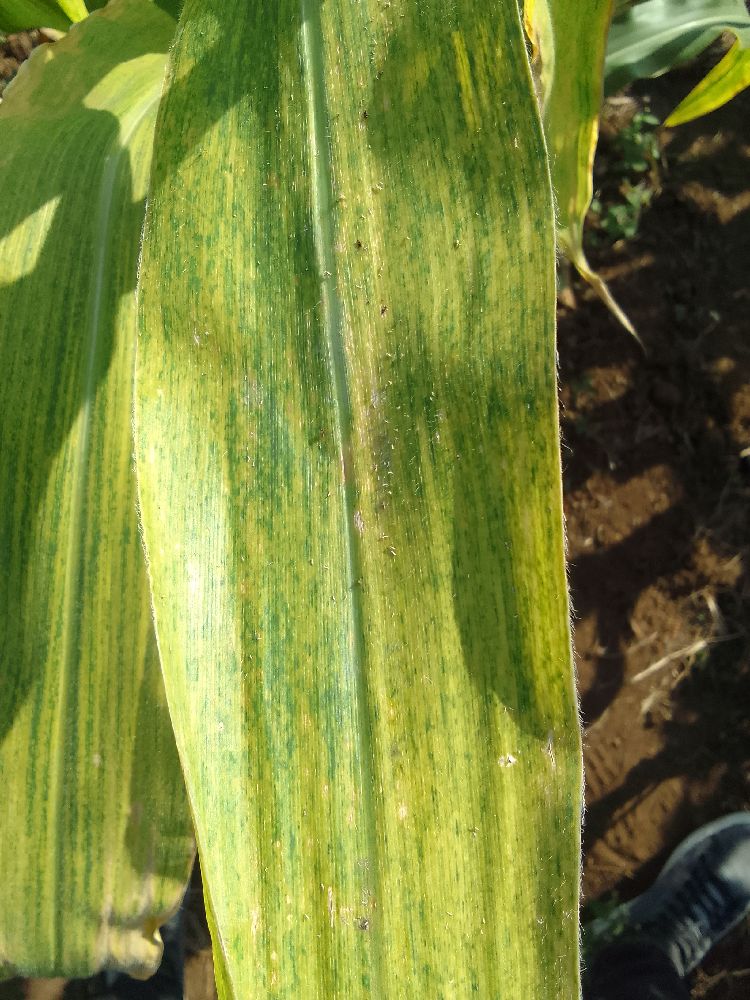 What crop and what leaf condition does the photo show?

maize, maize lethal necrosis
